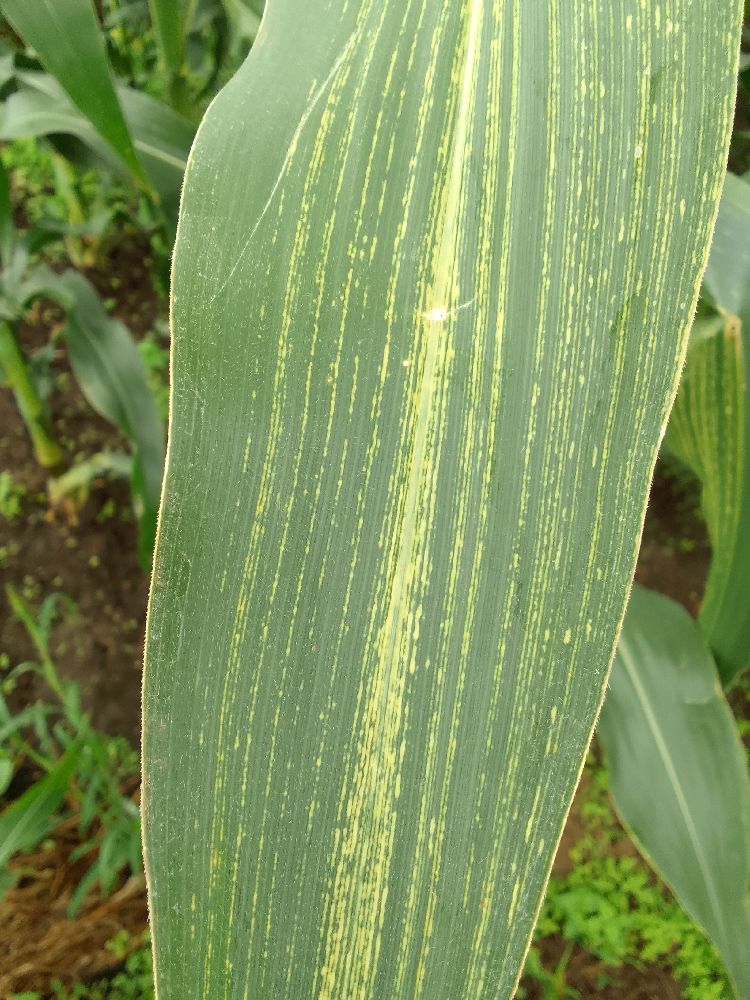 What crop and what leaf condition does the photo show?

maize, maize streak virus
